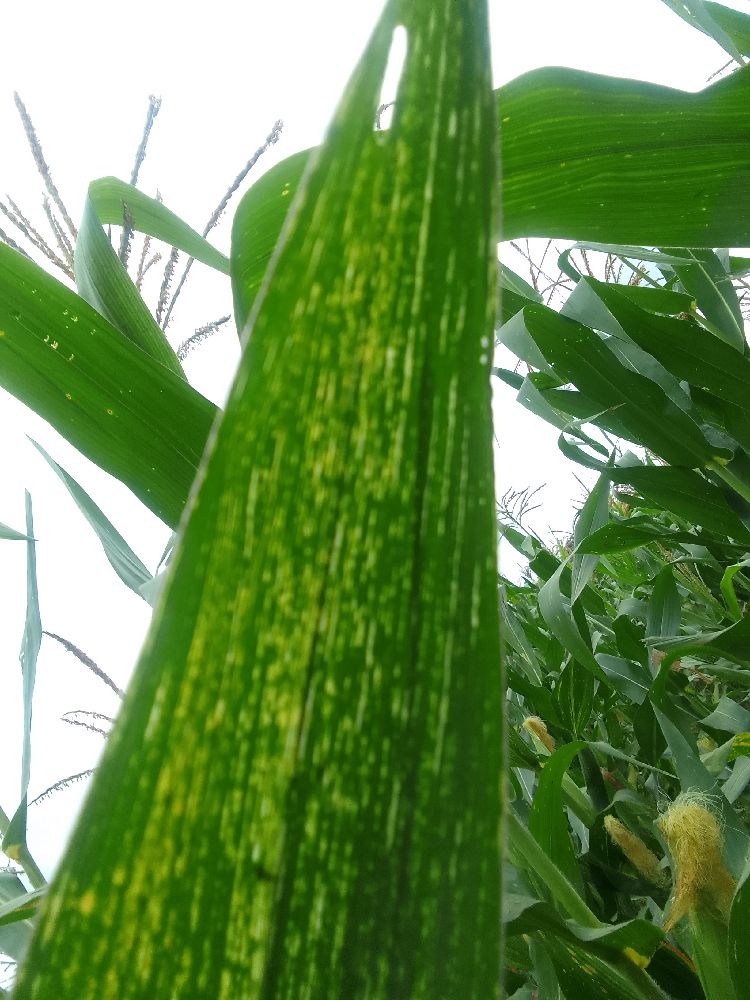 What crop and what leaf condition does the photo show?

maize, maize streak virus
